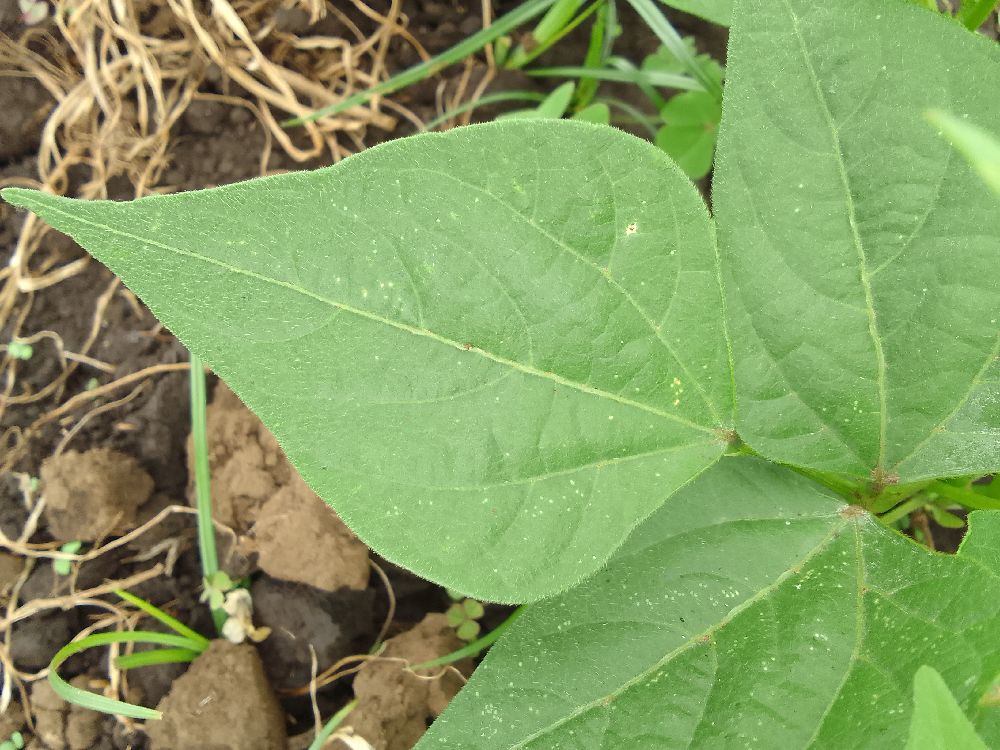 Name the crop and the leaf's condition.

common bean, healthy
